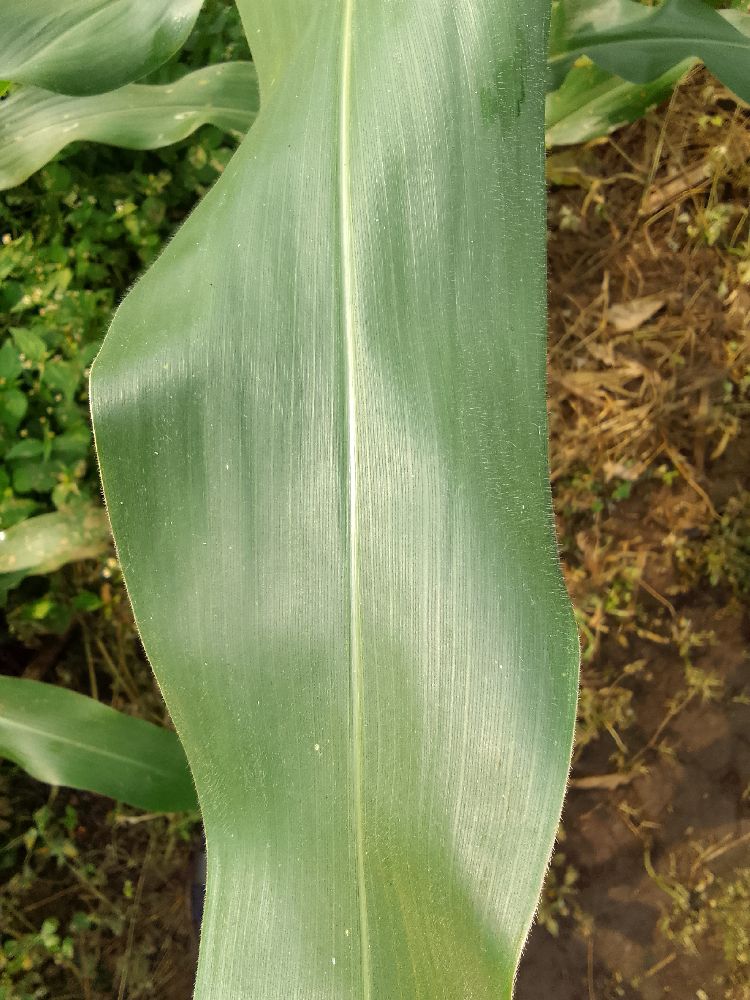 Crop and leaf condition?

maize, healthy
